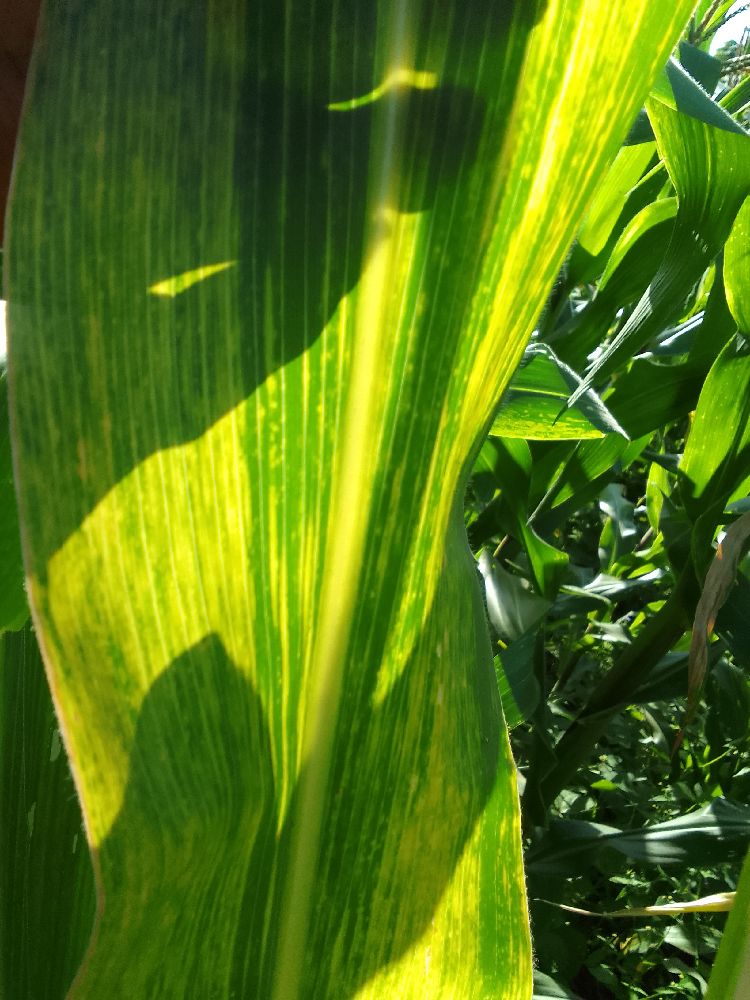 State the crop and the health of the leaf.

maize, maize lethal necrosis
